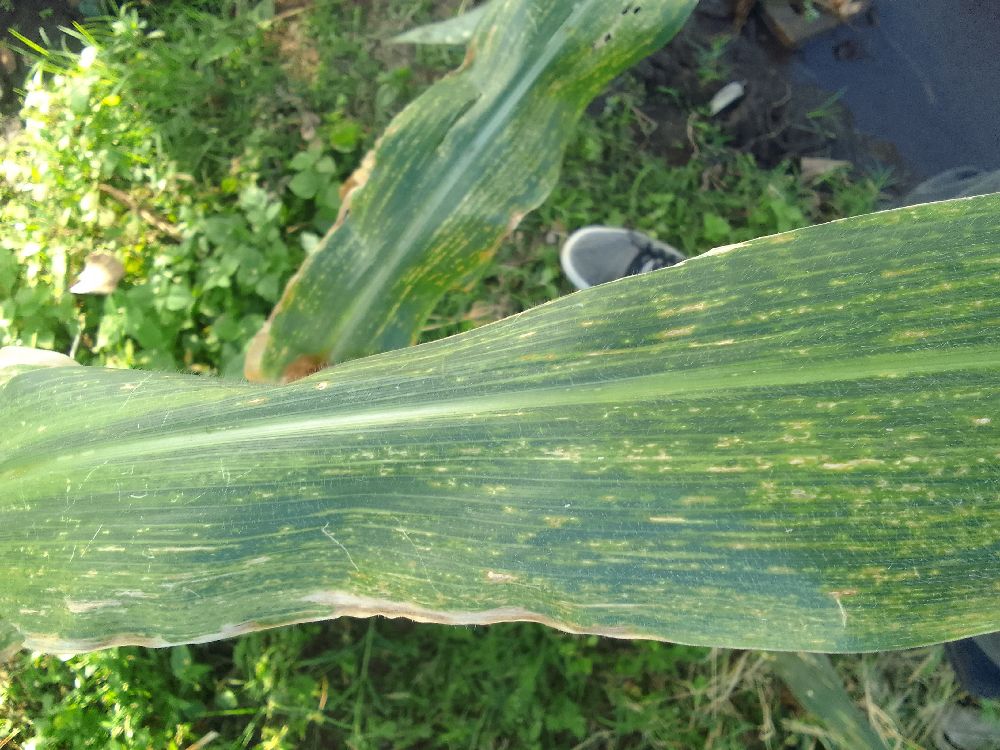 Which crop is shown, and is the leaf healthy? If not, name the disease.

maize, maize lethal necrosis
